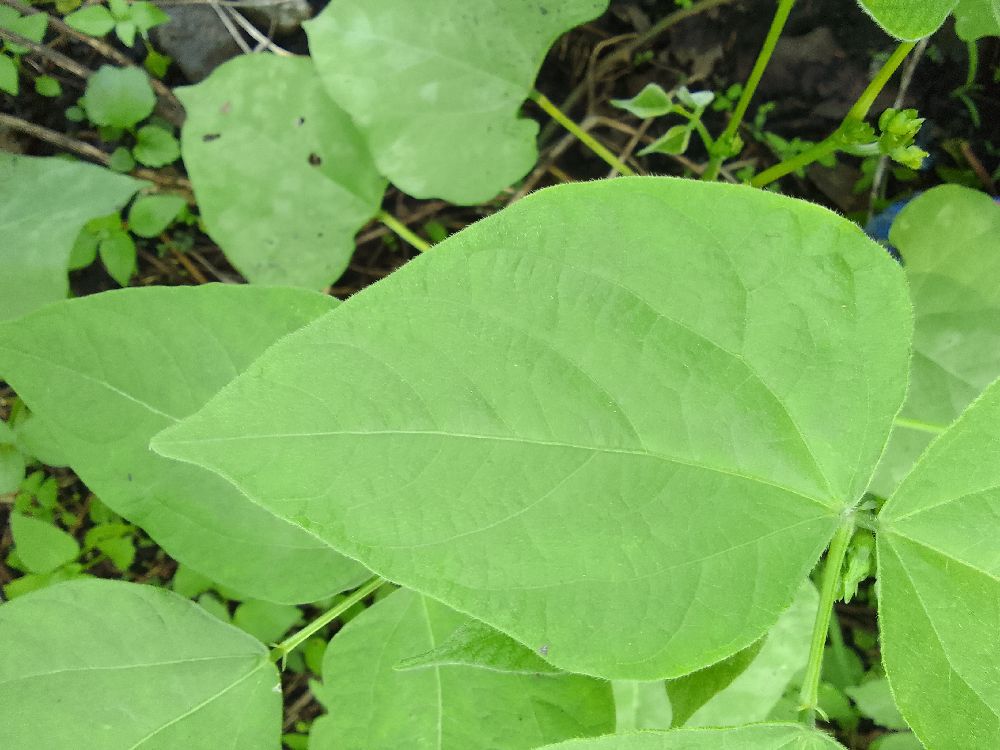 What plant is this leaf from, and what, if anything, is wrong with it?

common bean, healthy
